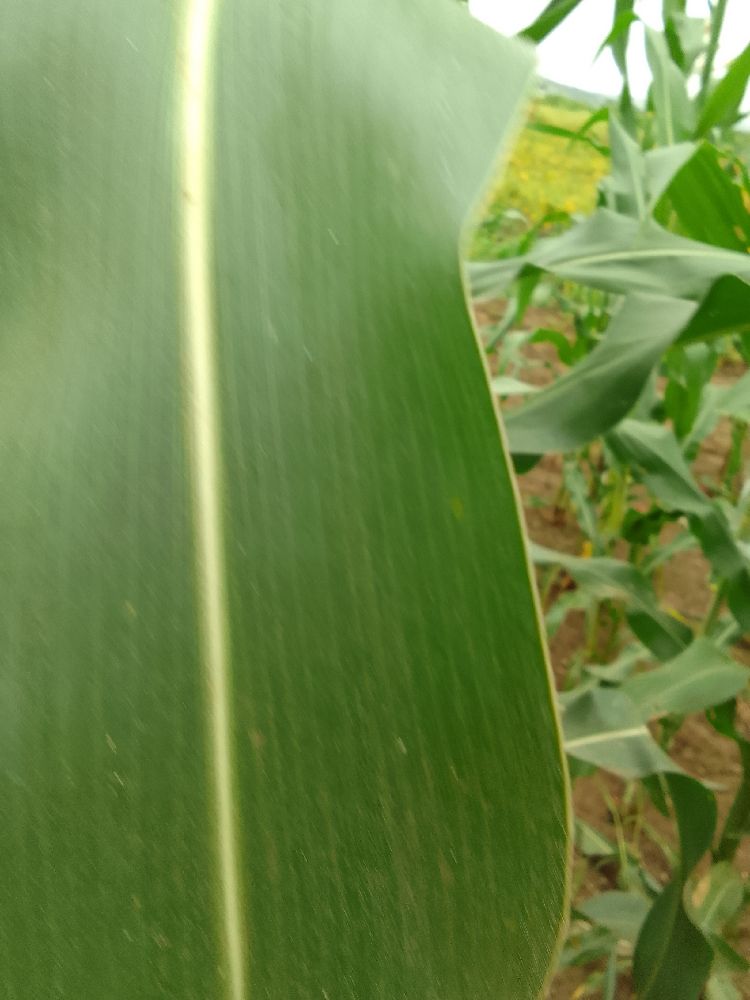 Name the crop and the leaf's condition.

maize, healthy
